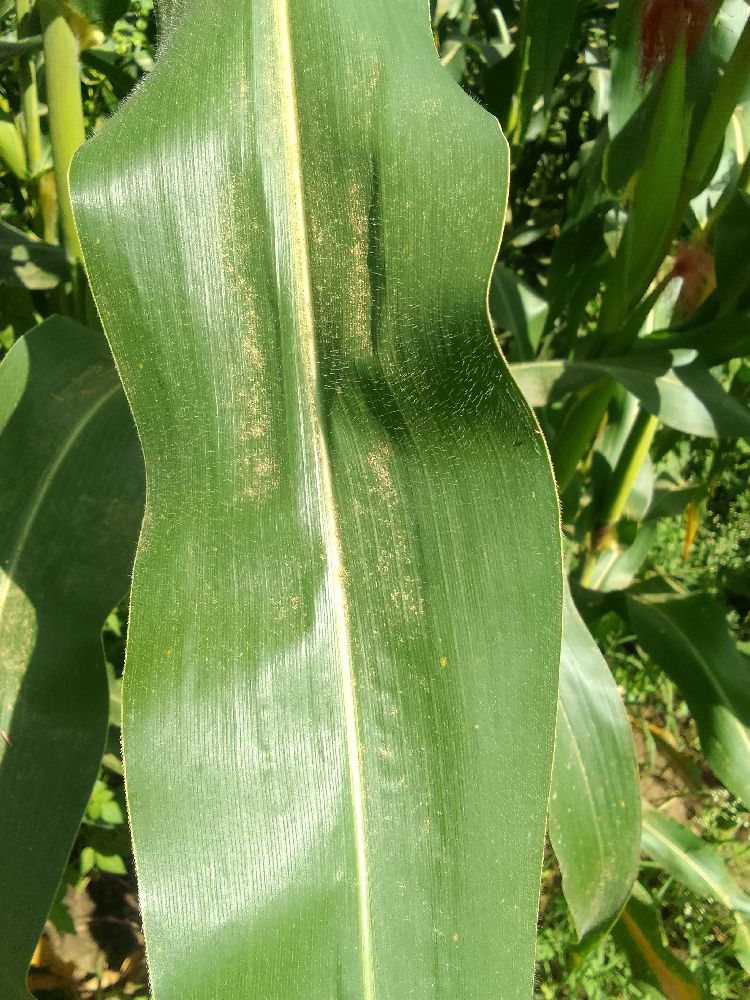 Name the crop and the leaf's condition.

maize, healthy
